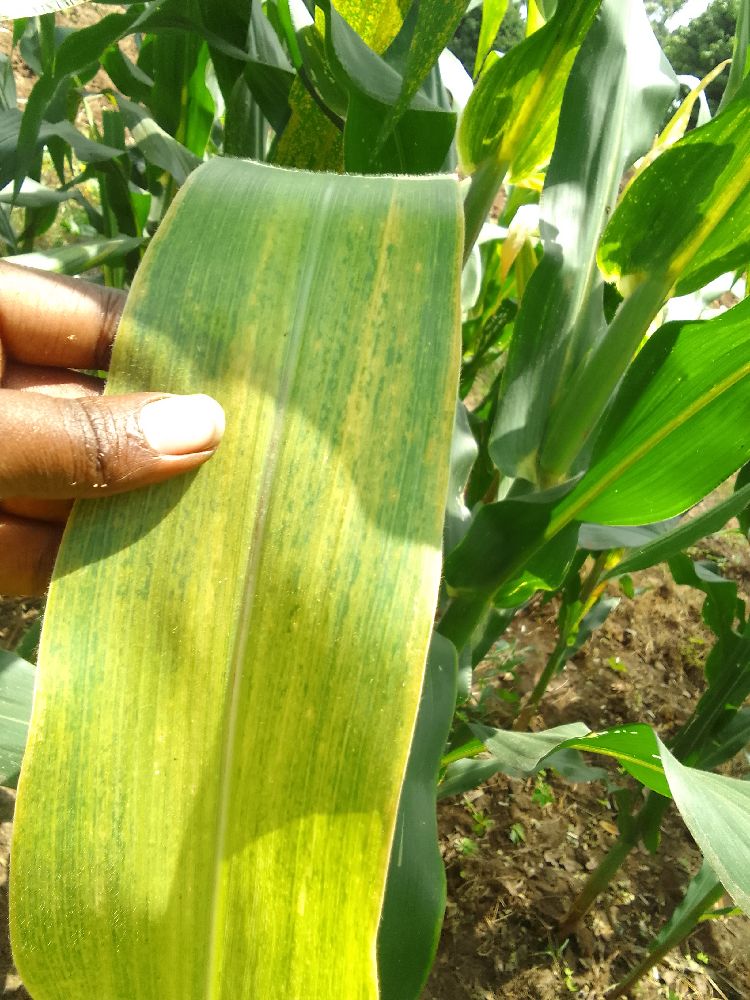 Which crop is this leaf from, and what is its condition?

maize, maize lethal necrosis
